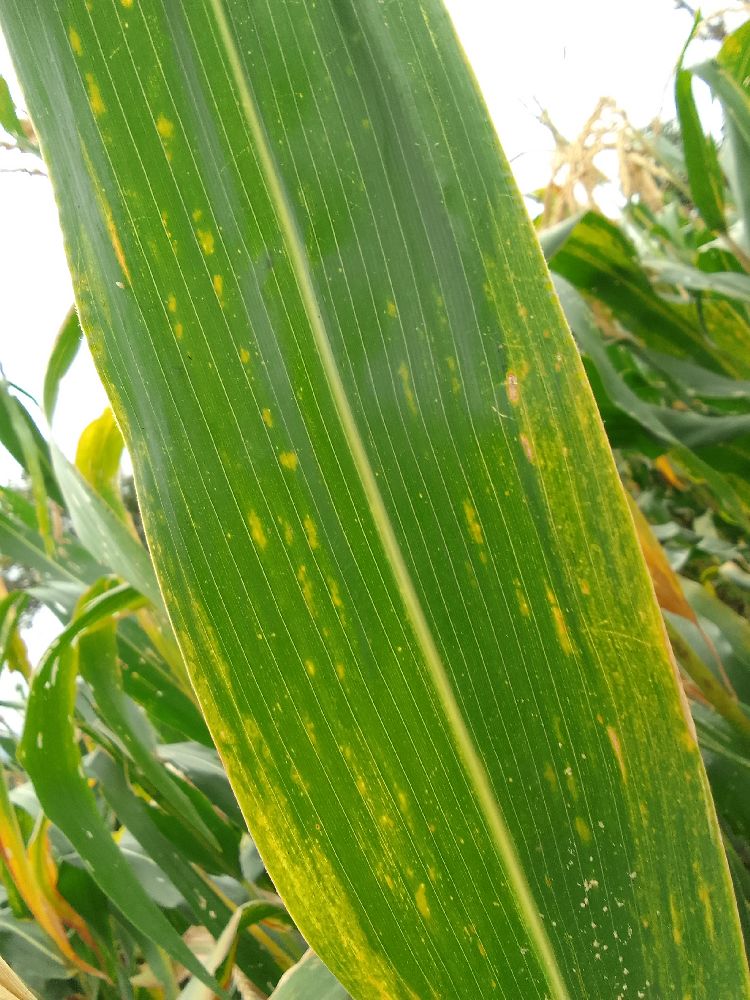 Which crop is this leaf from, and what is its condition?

maize, maize lethal necrosis
